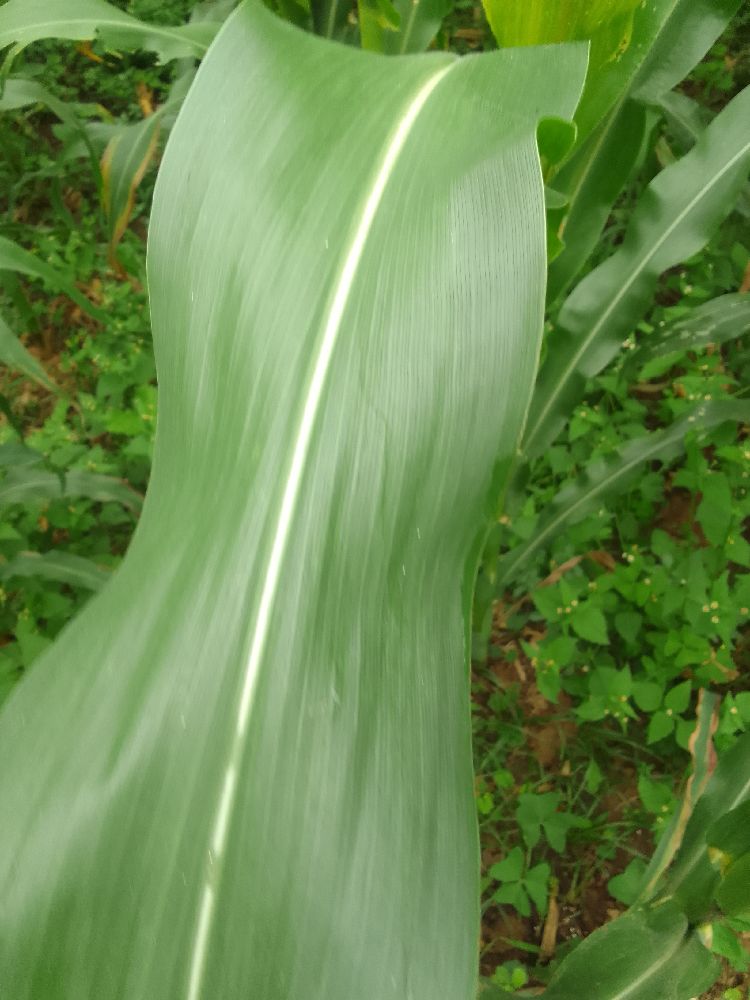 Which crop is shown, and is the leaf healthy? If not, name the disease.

maize, healthy
